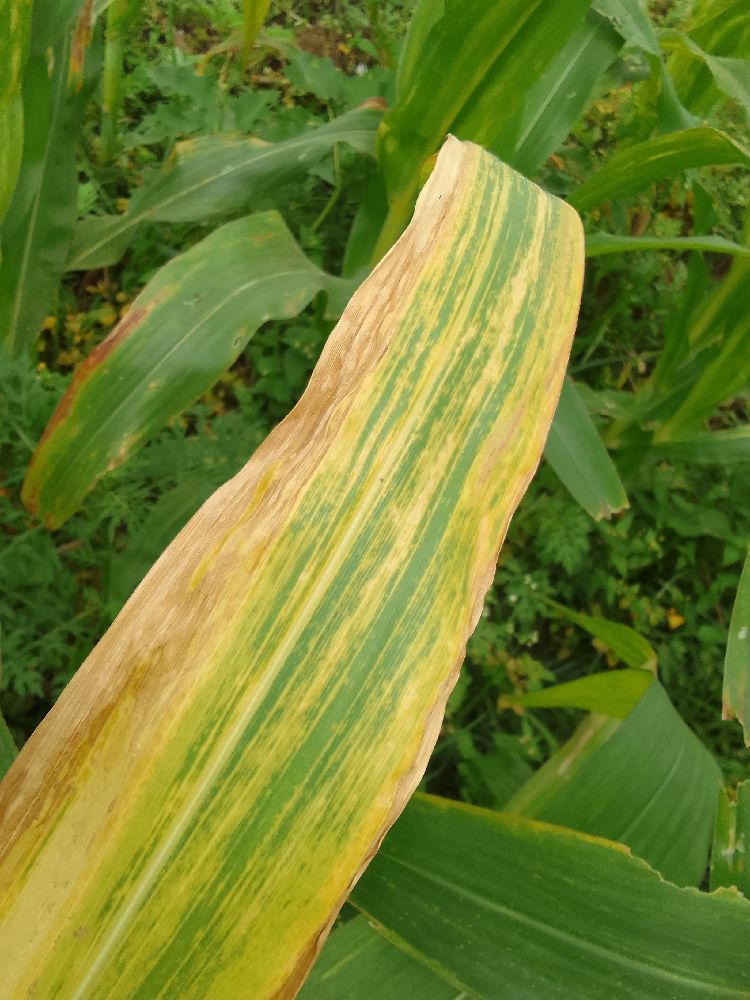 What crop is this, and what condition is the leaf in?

maize, maize lethal necrosis
